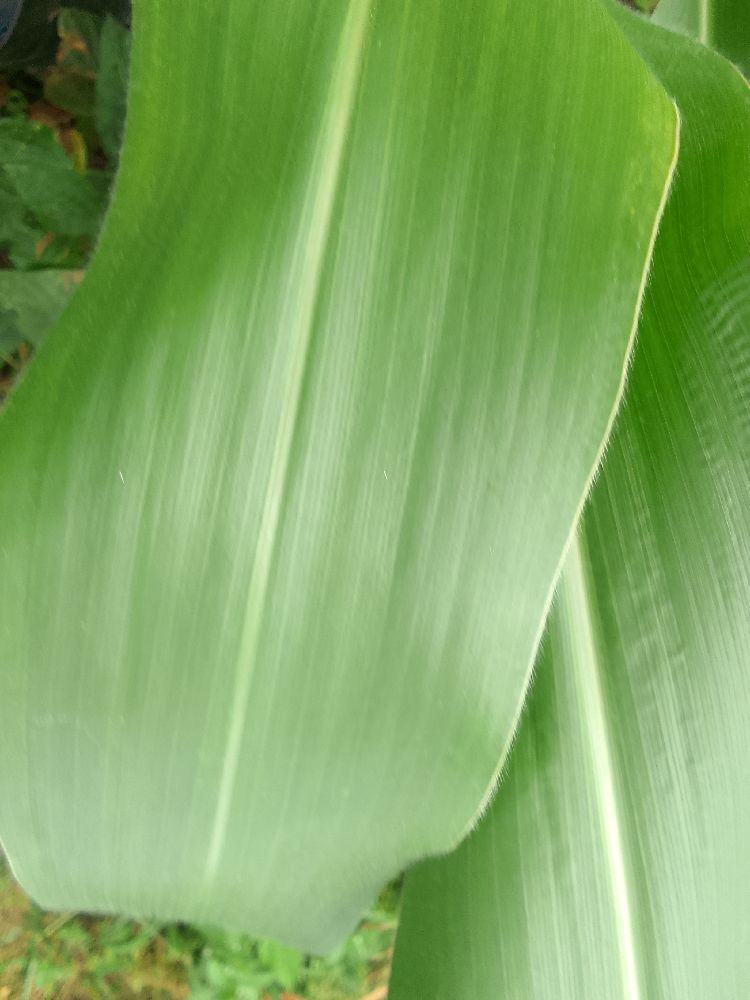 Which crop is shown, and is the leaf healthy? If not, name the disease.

maize, healthy
